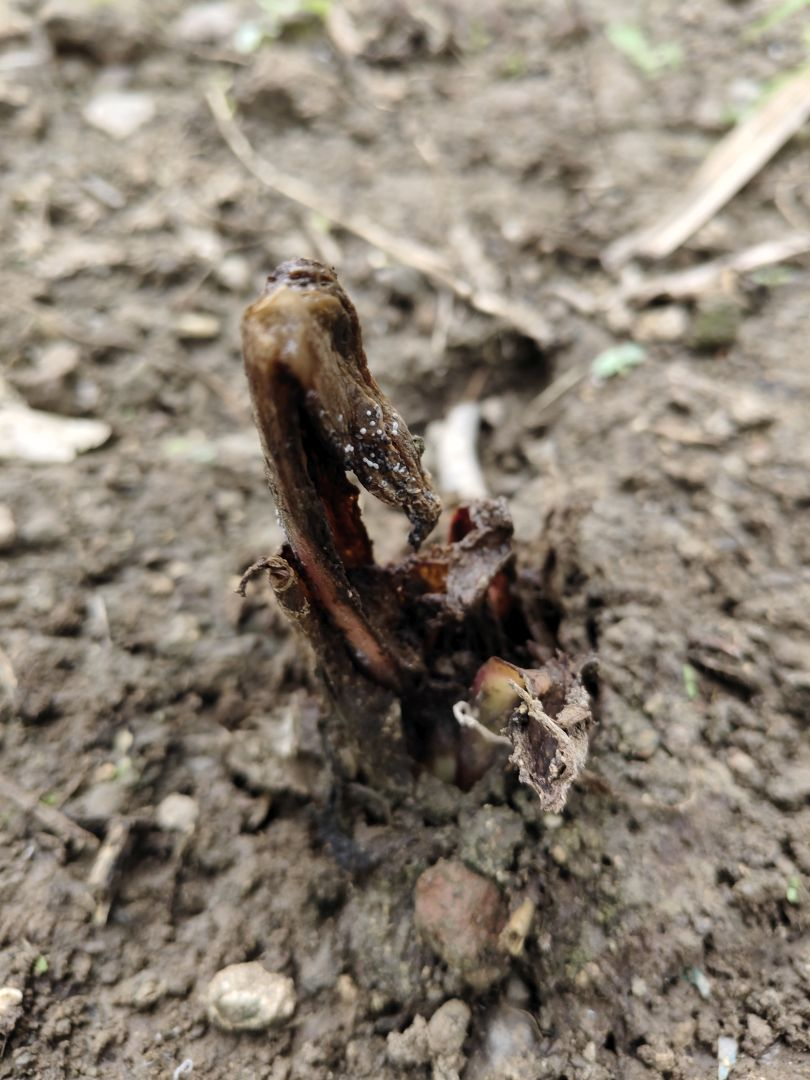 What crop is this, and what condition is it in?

taro, root rot
